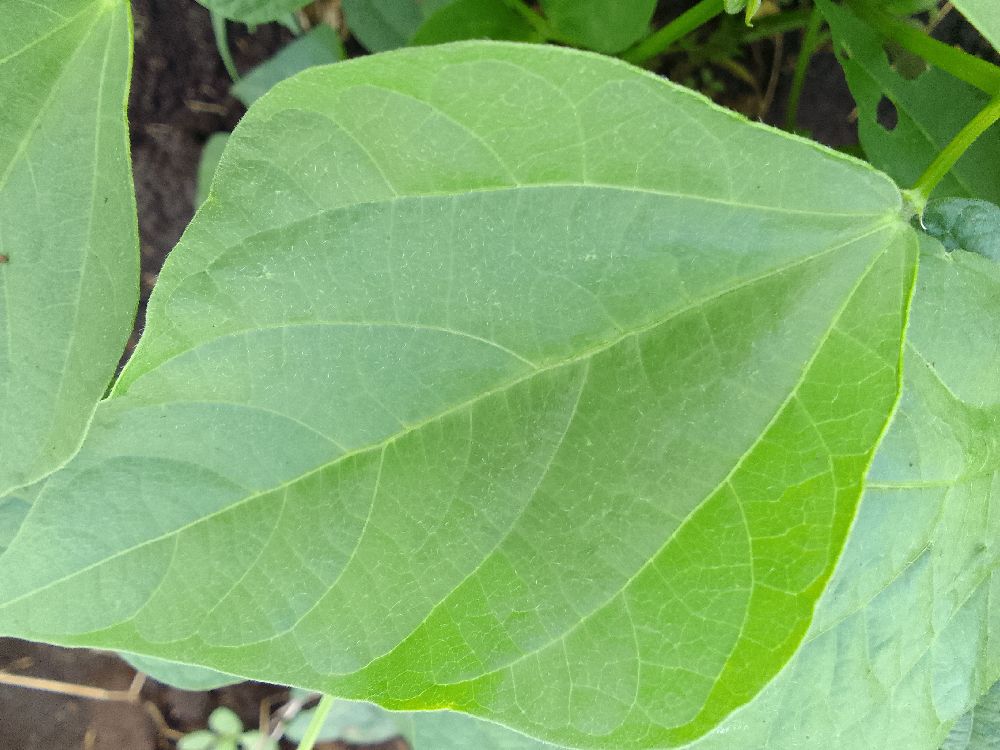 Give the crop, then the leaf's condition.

common bean, healthy
